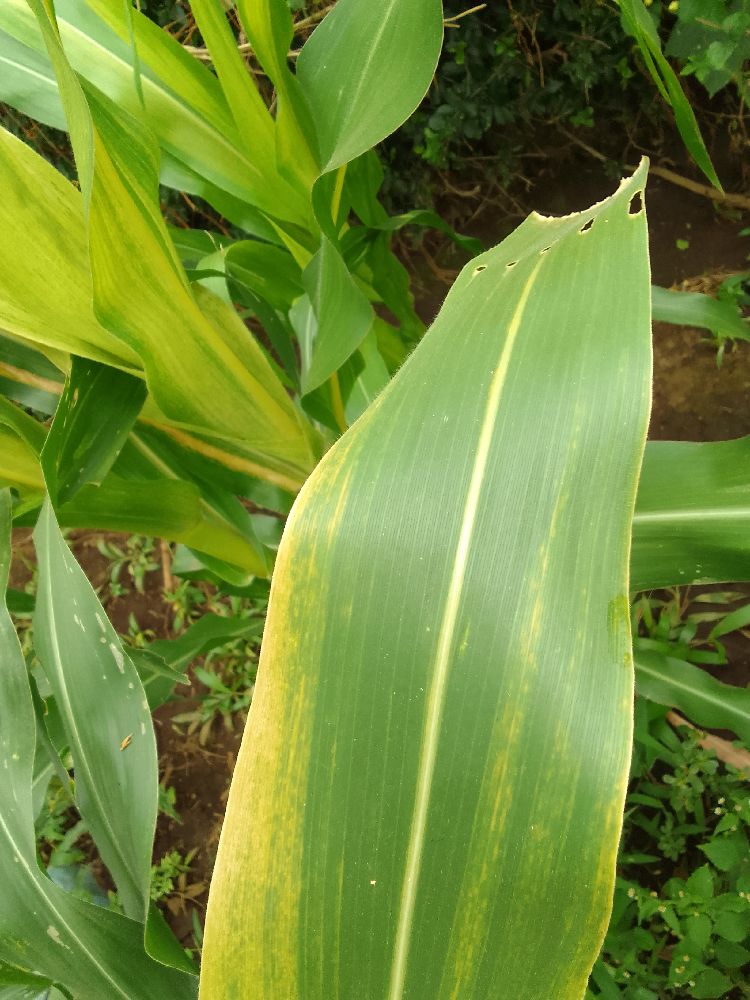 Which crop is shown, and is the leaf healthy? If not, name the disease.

maize, maize lethal necrosis
